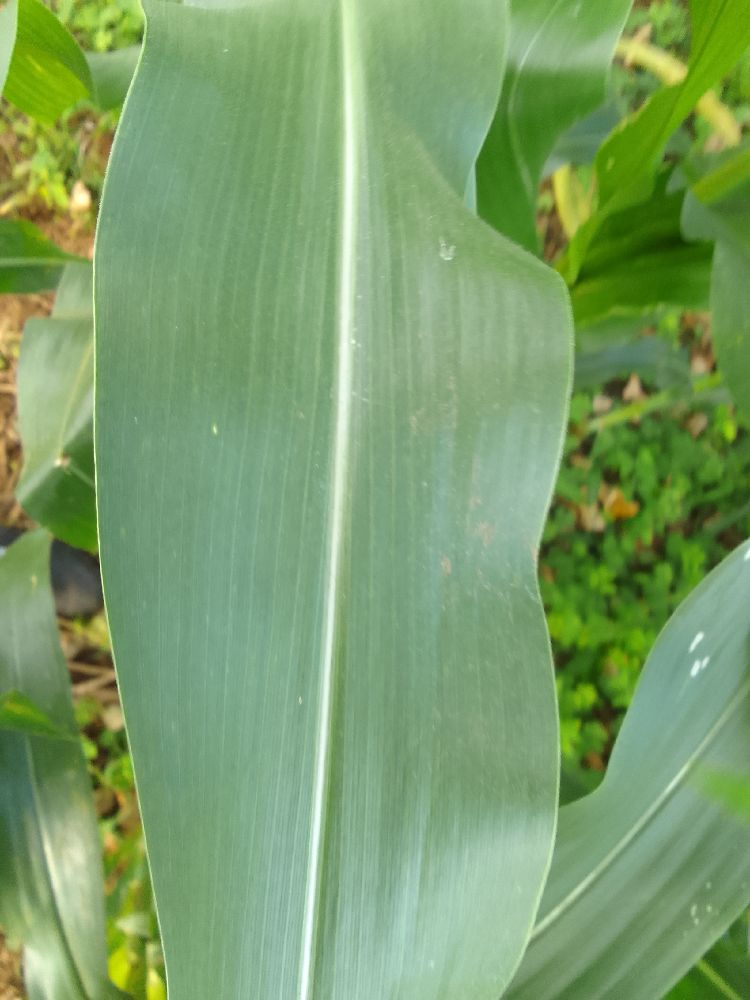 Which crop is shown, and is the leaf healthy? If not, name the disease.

maize, healthy
